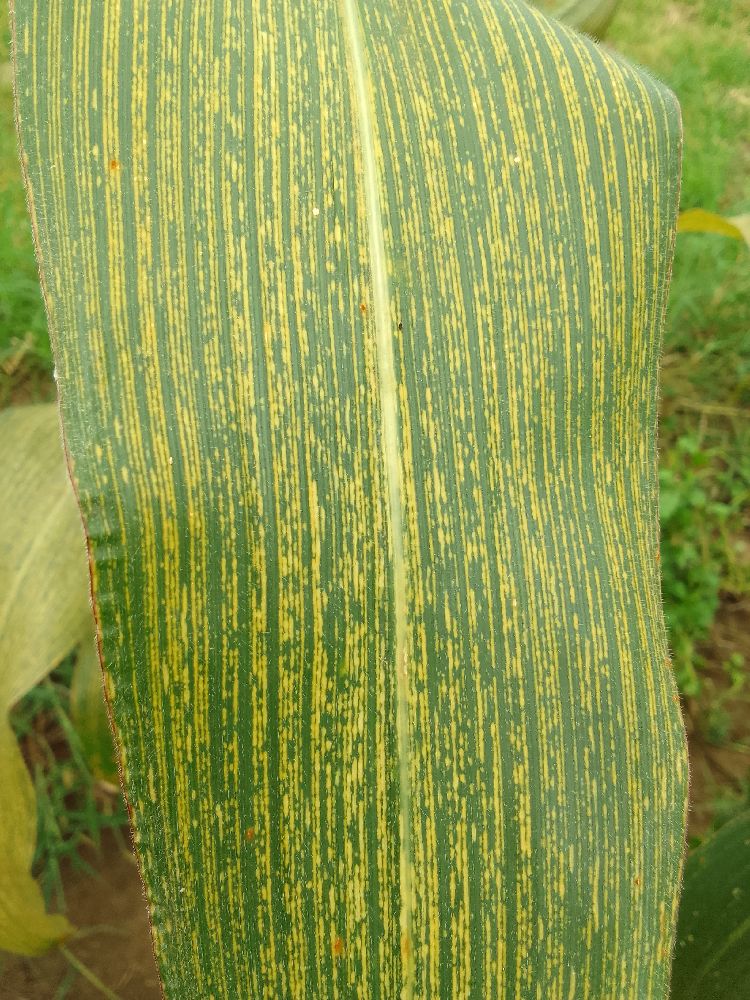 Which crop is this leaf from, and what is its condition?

maize, maize streak virus
